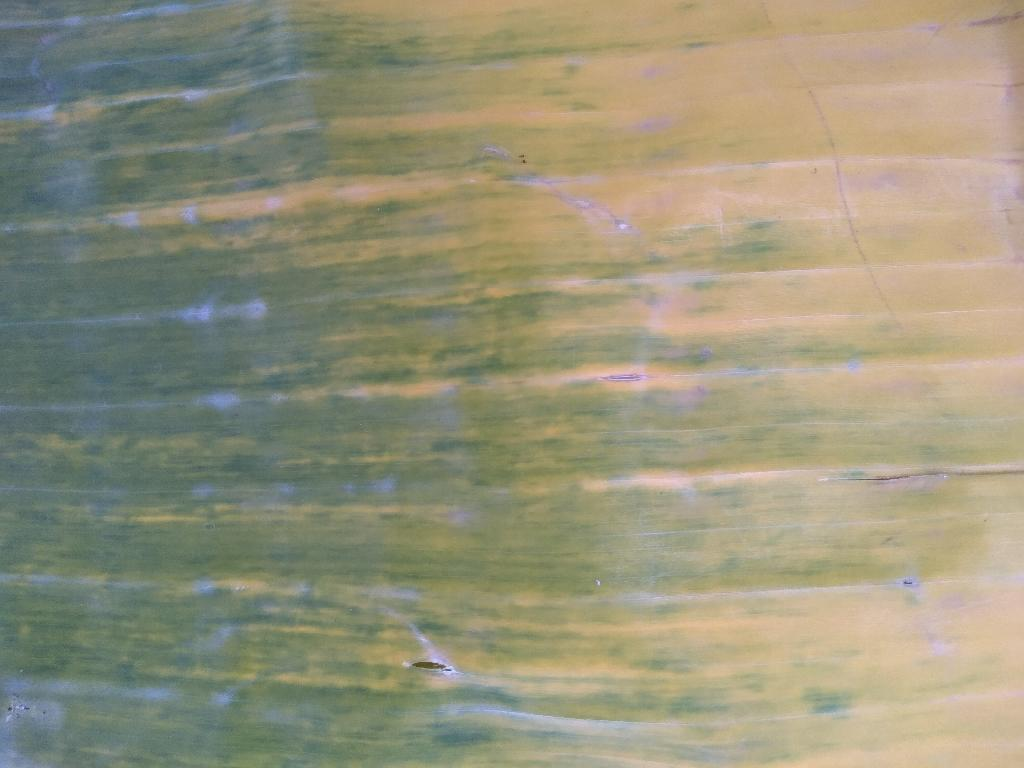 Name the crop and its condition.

banana, fusarium wilt race 1
